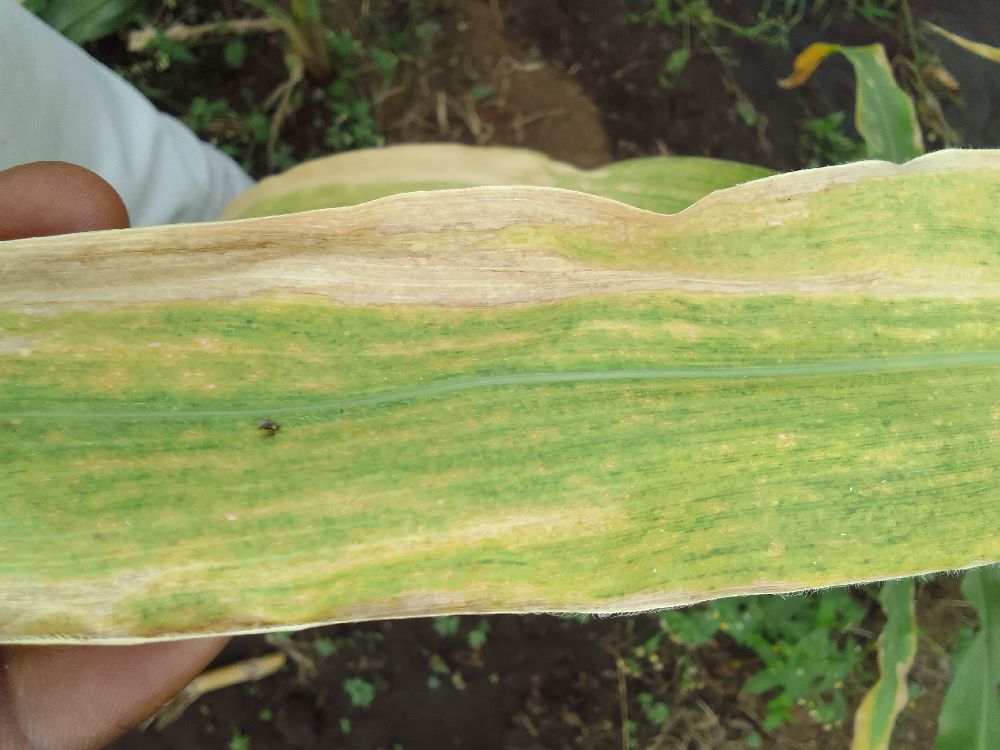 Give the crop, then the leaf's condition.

maize, maize lethal necrosis
